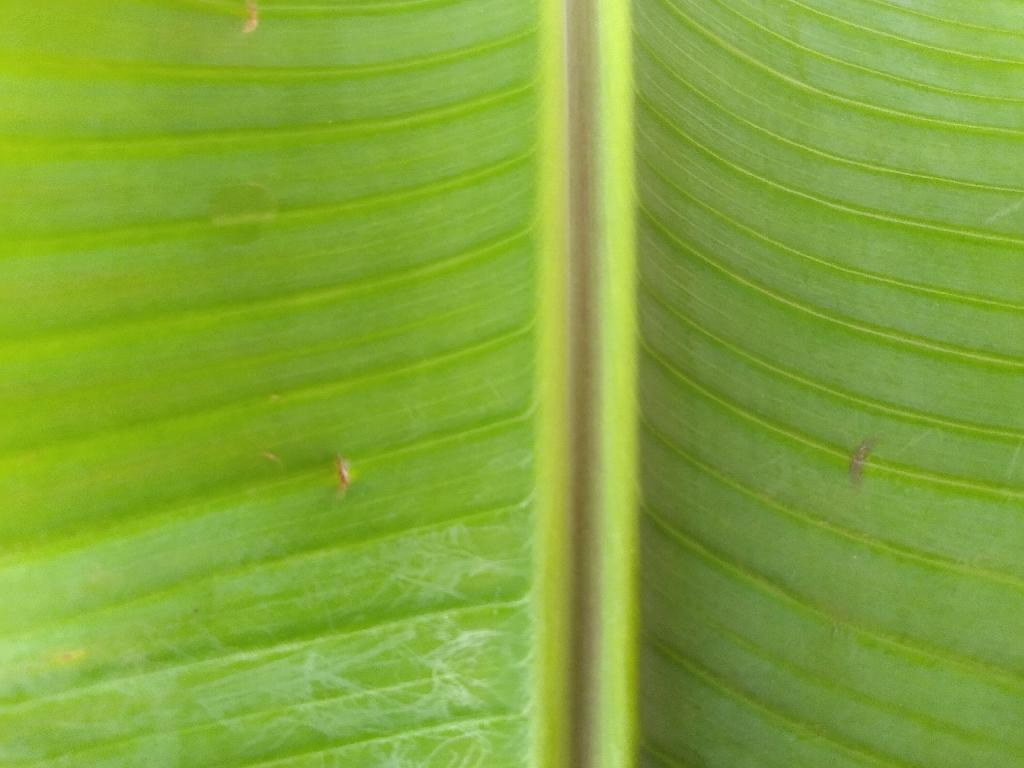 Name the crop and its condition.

banana, healthy
